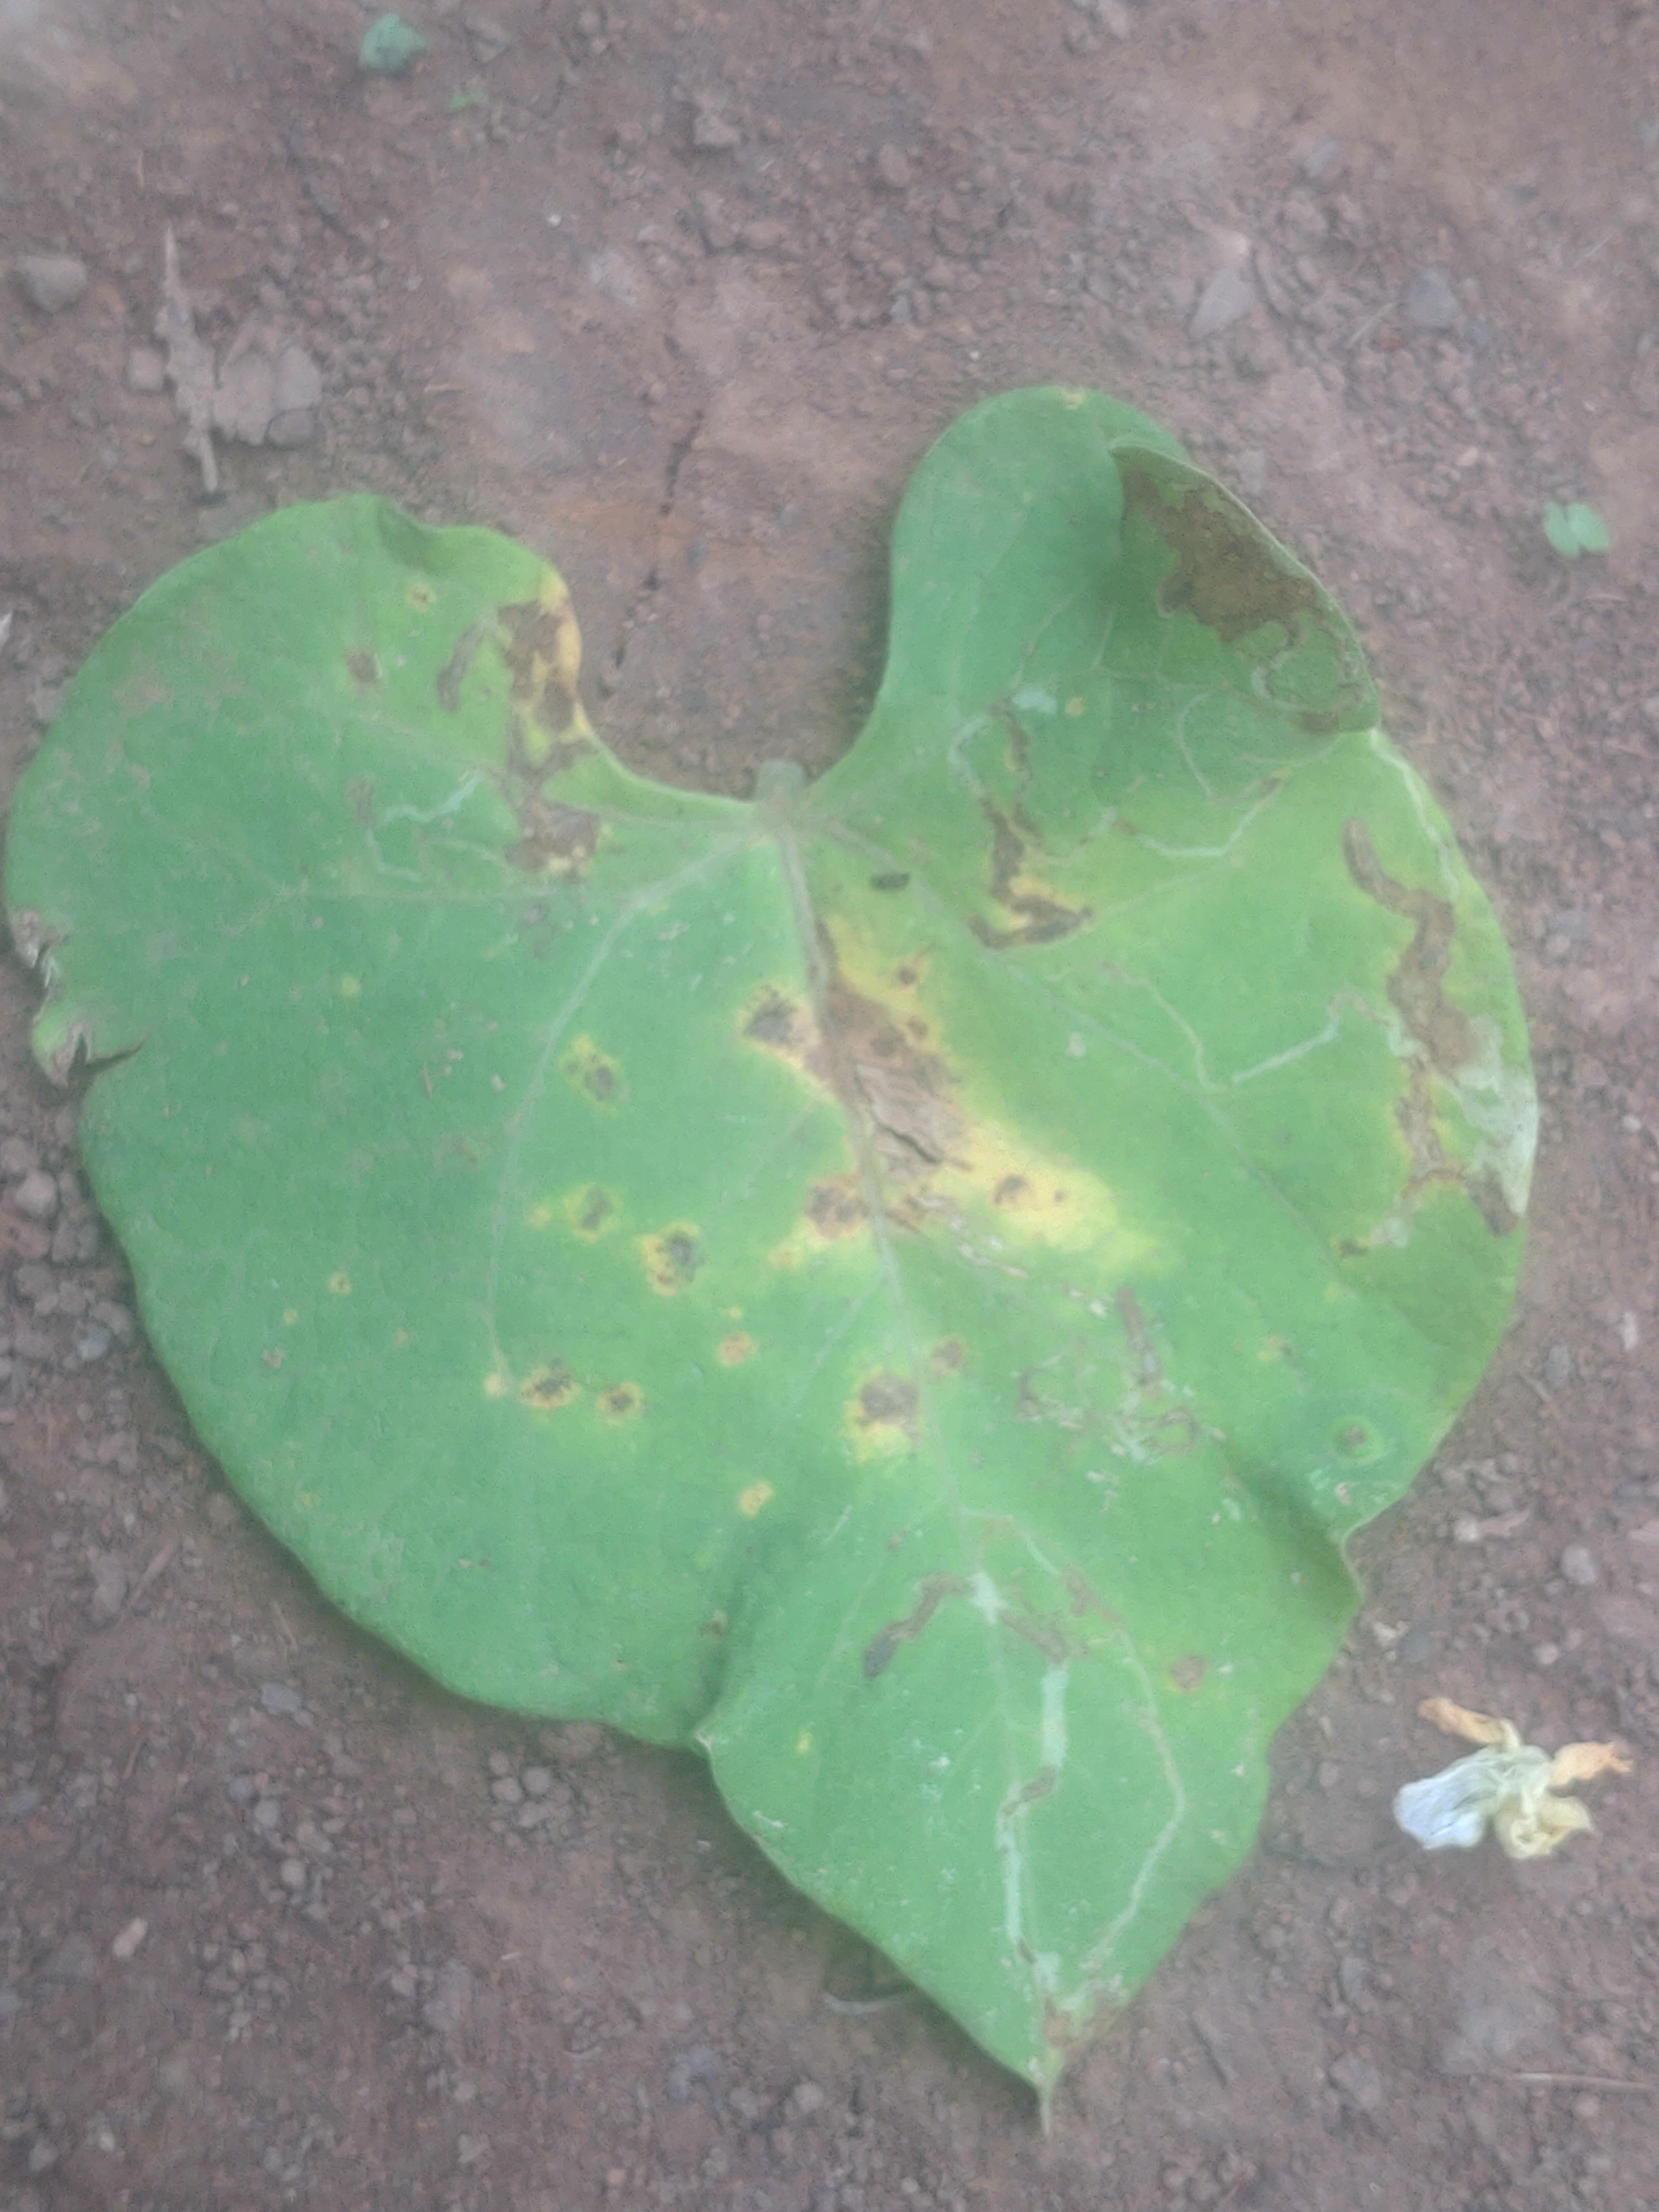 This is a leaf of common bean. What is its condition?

rust
